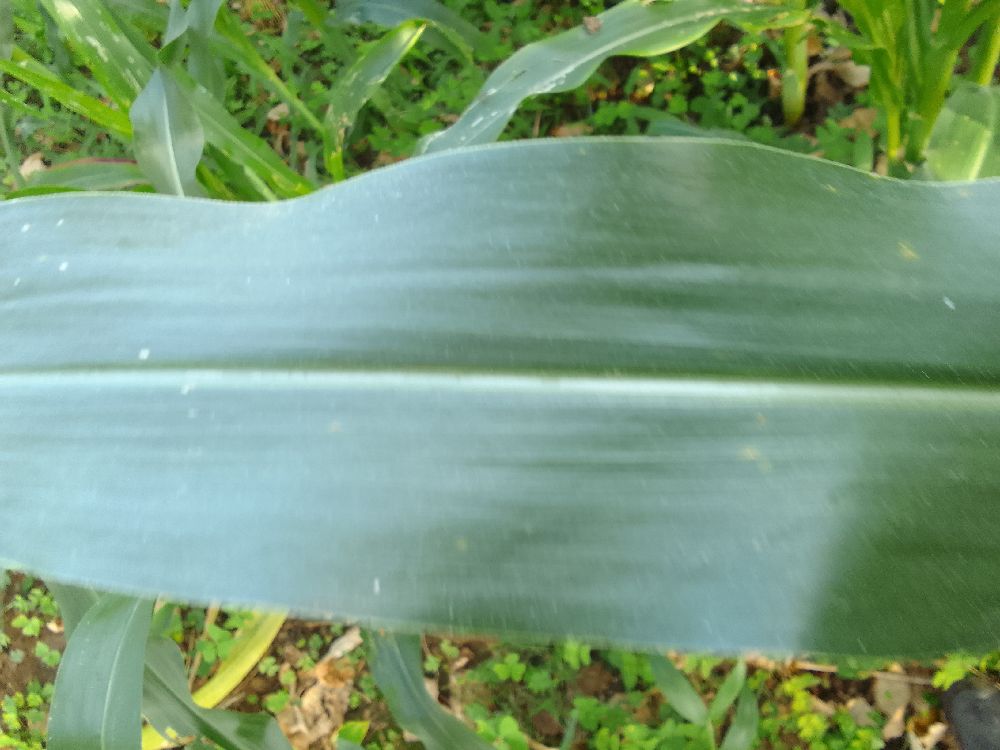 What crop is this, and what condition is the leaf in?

maize, healthy
